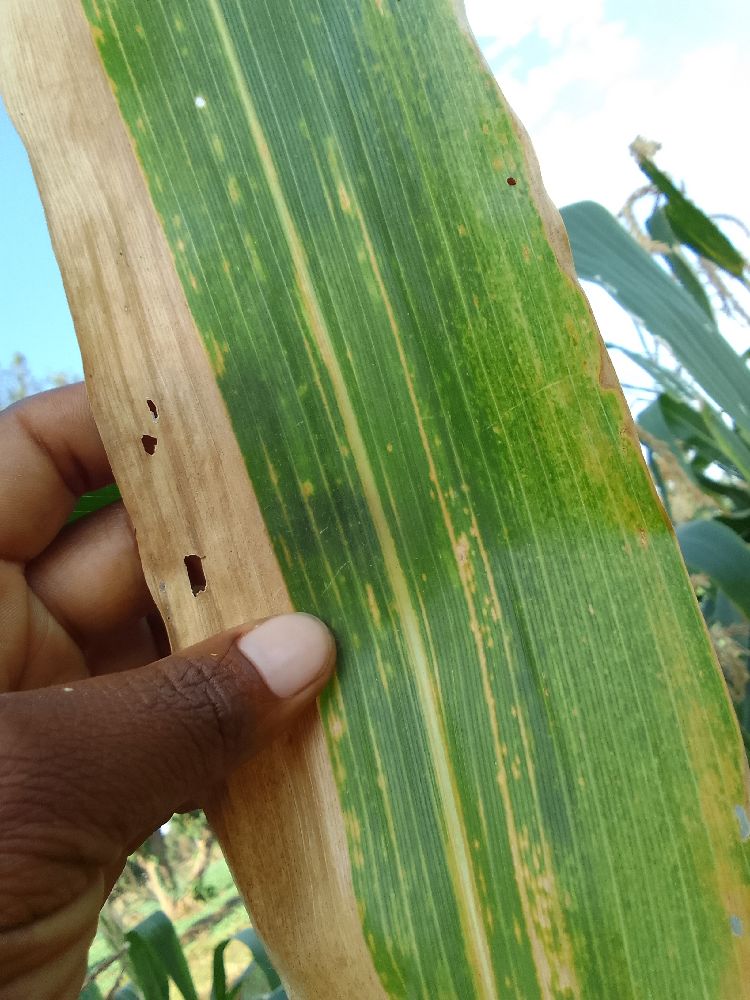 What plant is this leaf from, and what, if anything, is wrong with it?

maize, maize lethal necrosis
